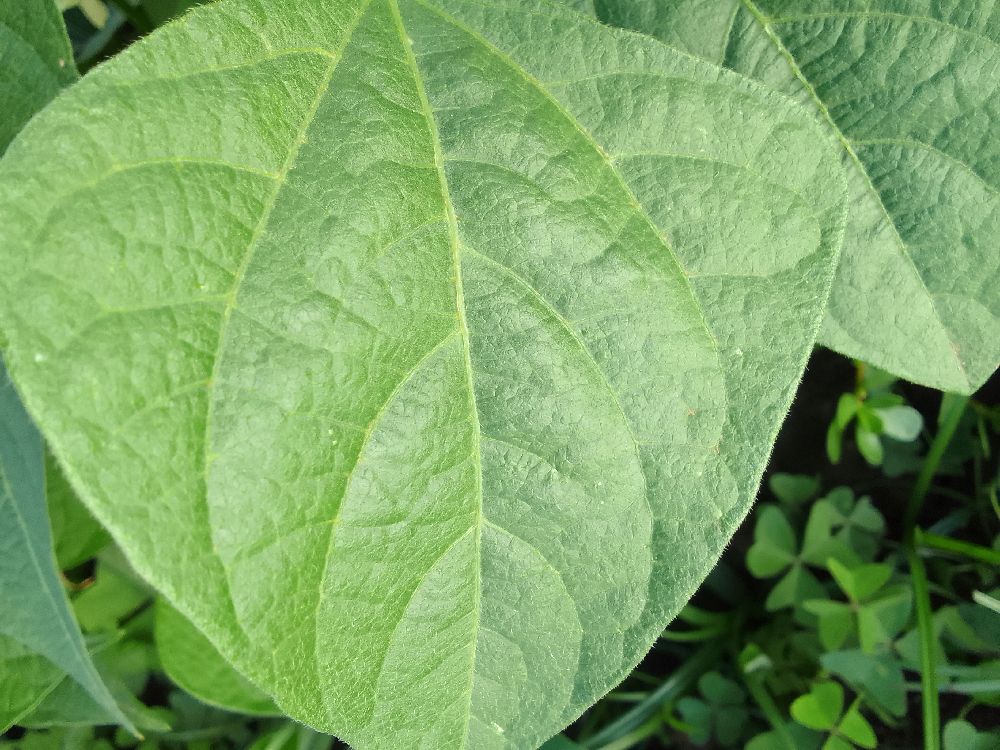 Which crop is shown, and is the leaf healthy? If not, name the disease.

common bean, healthy
